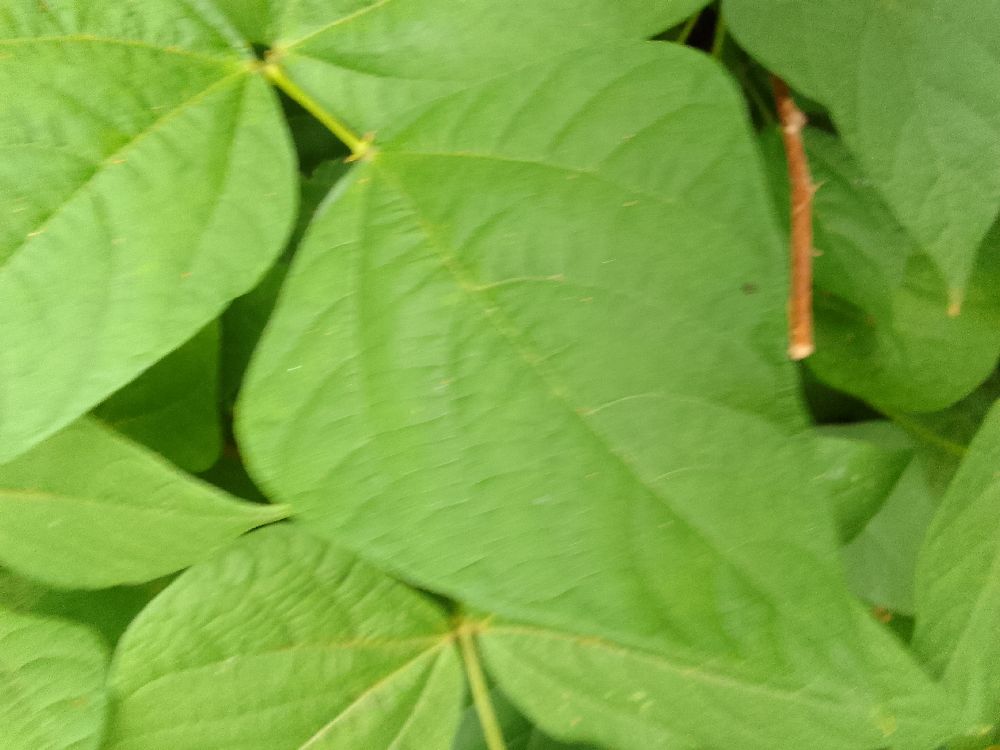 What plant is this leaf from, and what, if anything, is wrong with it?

common bean, healthy
